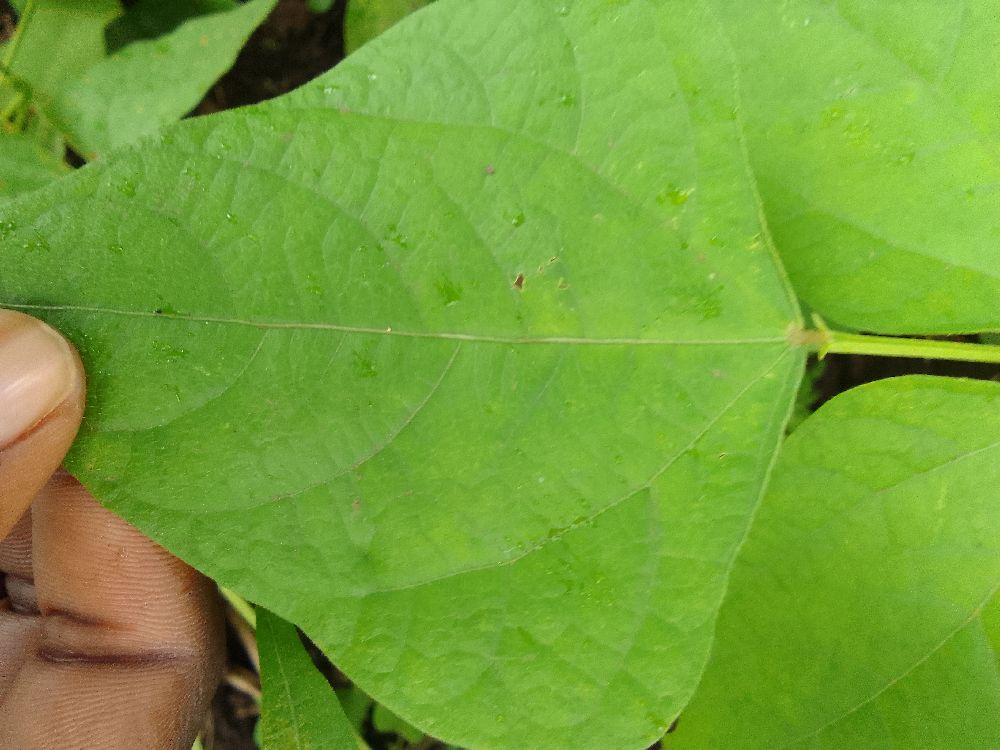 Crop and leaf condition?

common bean, healthy
